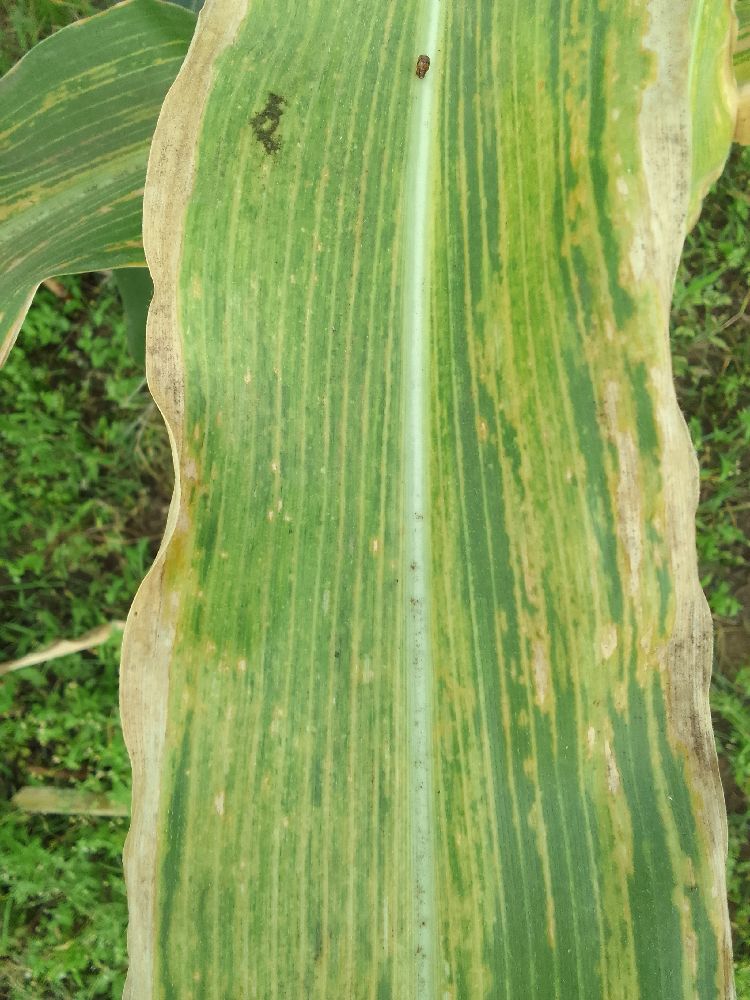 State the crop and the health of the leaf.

maize, maize lethal necrosis
